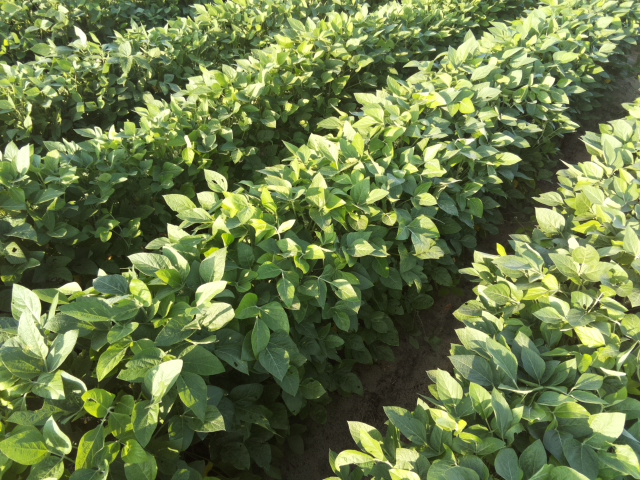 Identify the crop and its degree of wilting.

soybean, leaves with no wilting
